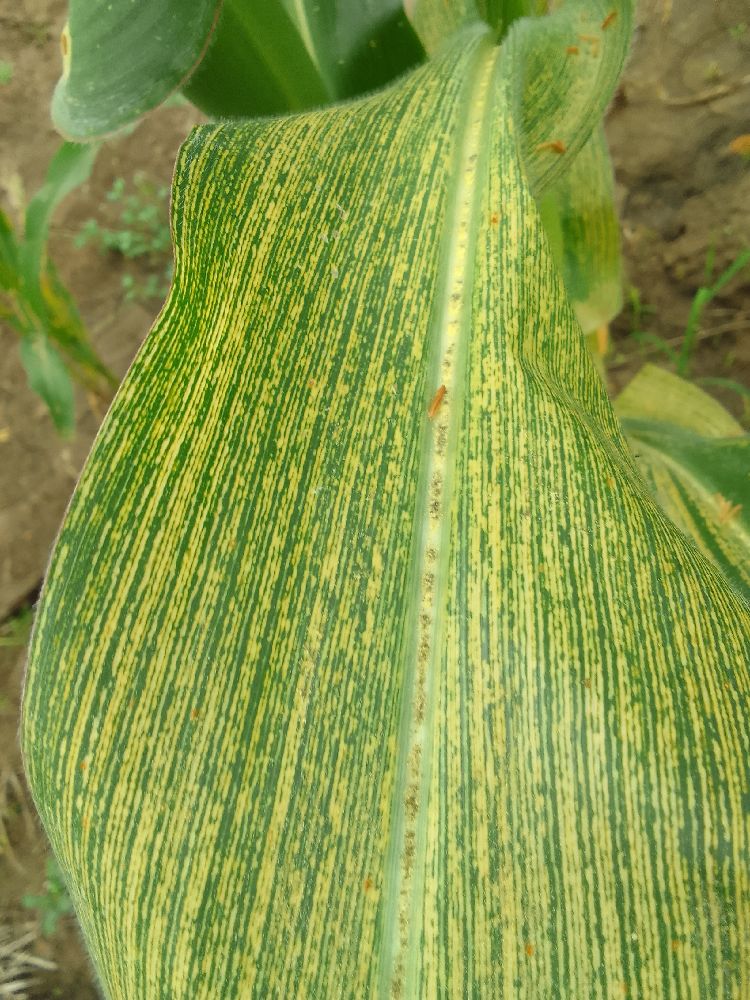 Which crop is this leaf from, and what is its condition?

maize, maize streak virus
